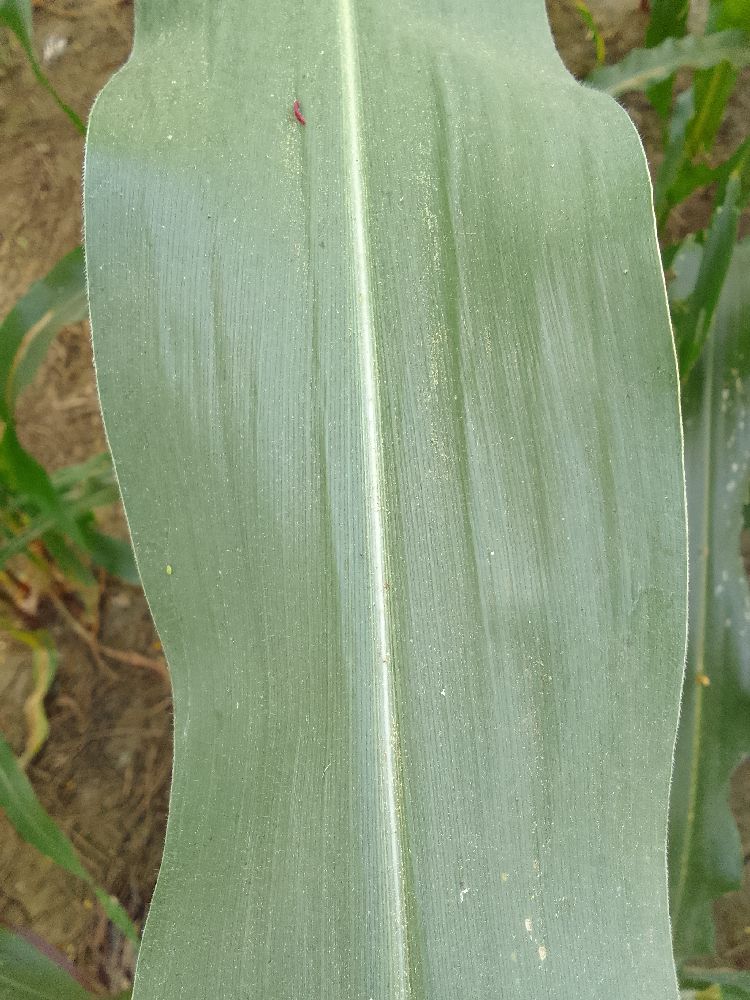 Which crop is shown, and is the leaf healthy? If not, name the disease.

maize, healthy
